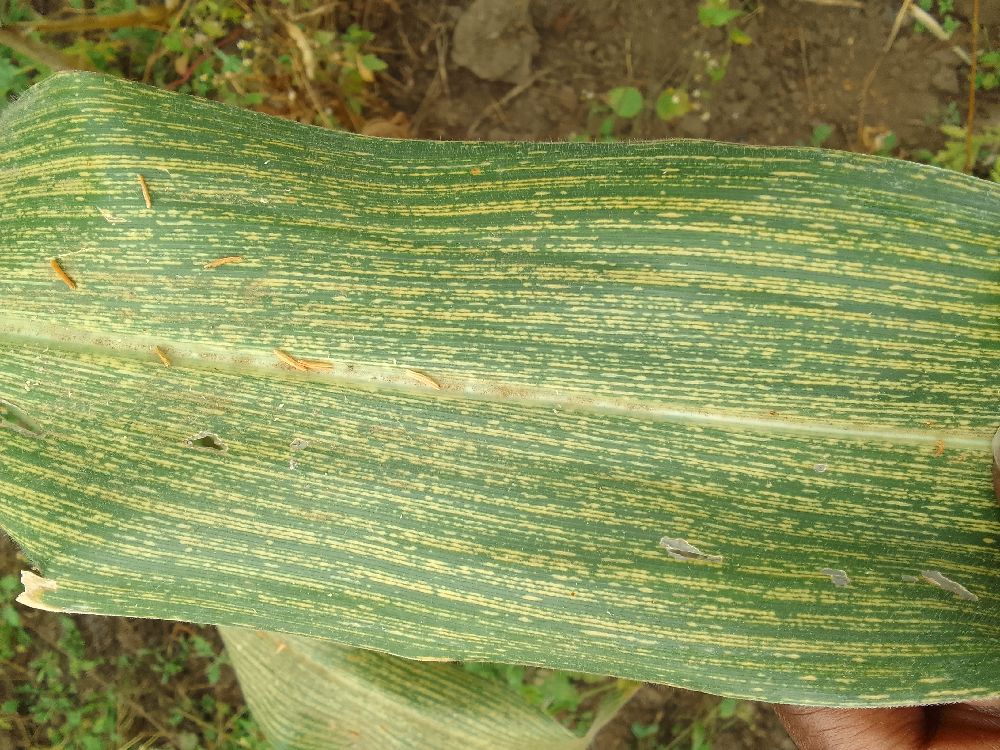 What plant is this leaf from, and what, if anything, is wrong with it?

maize, maize streak virus
